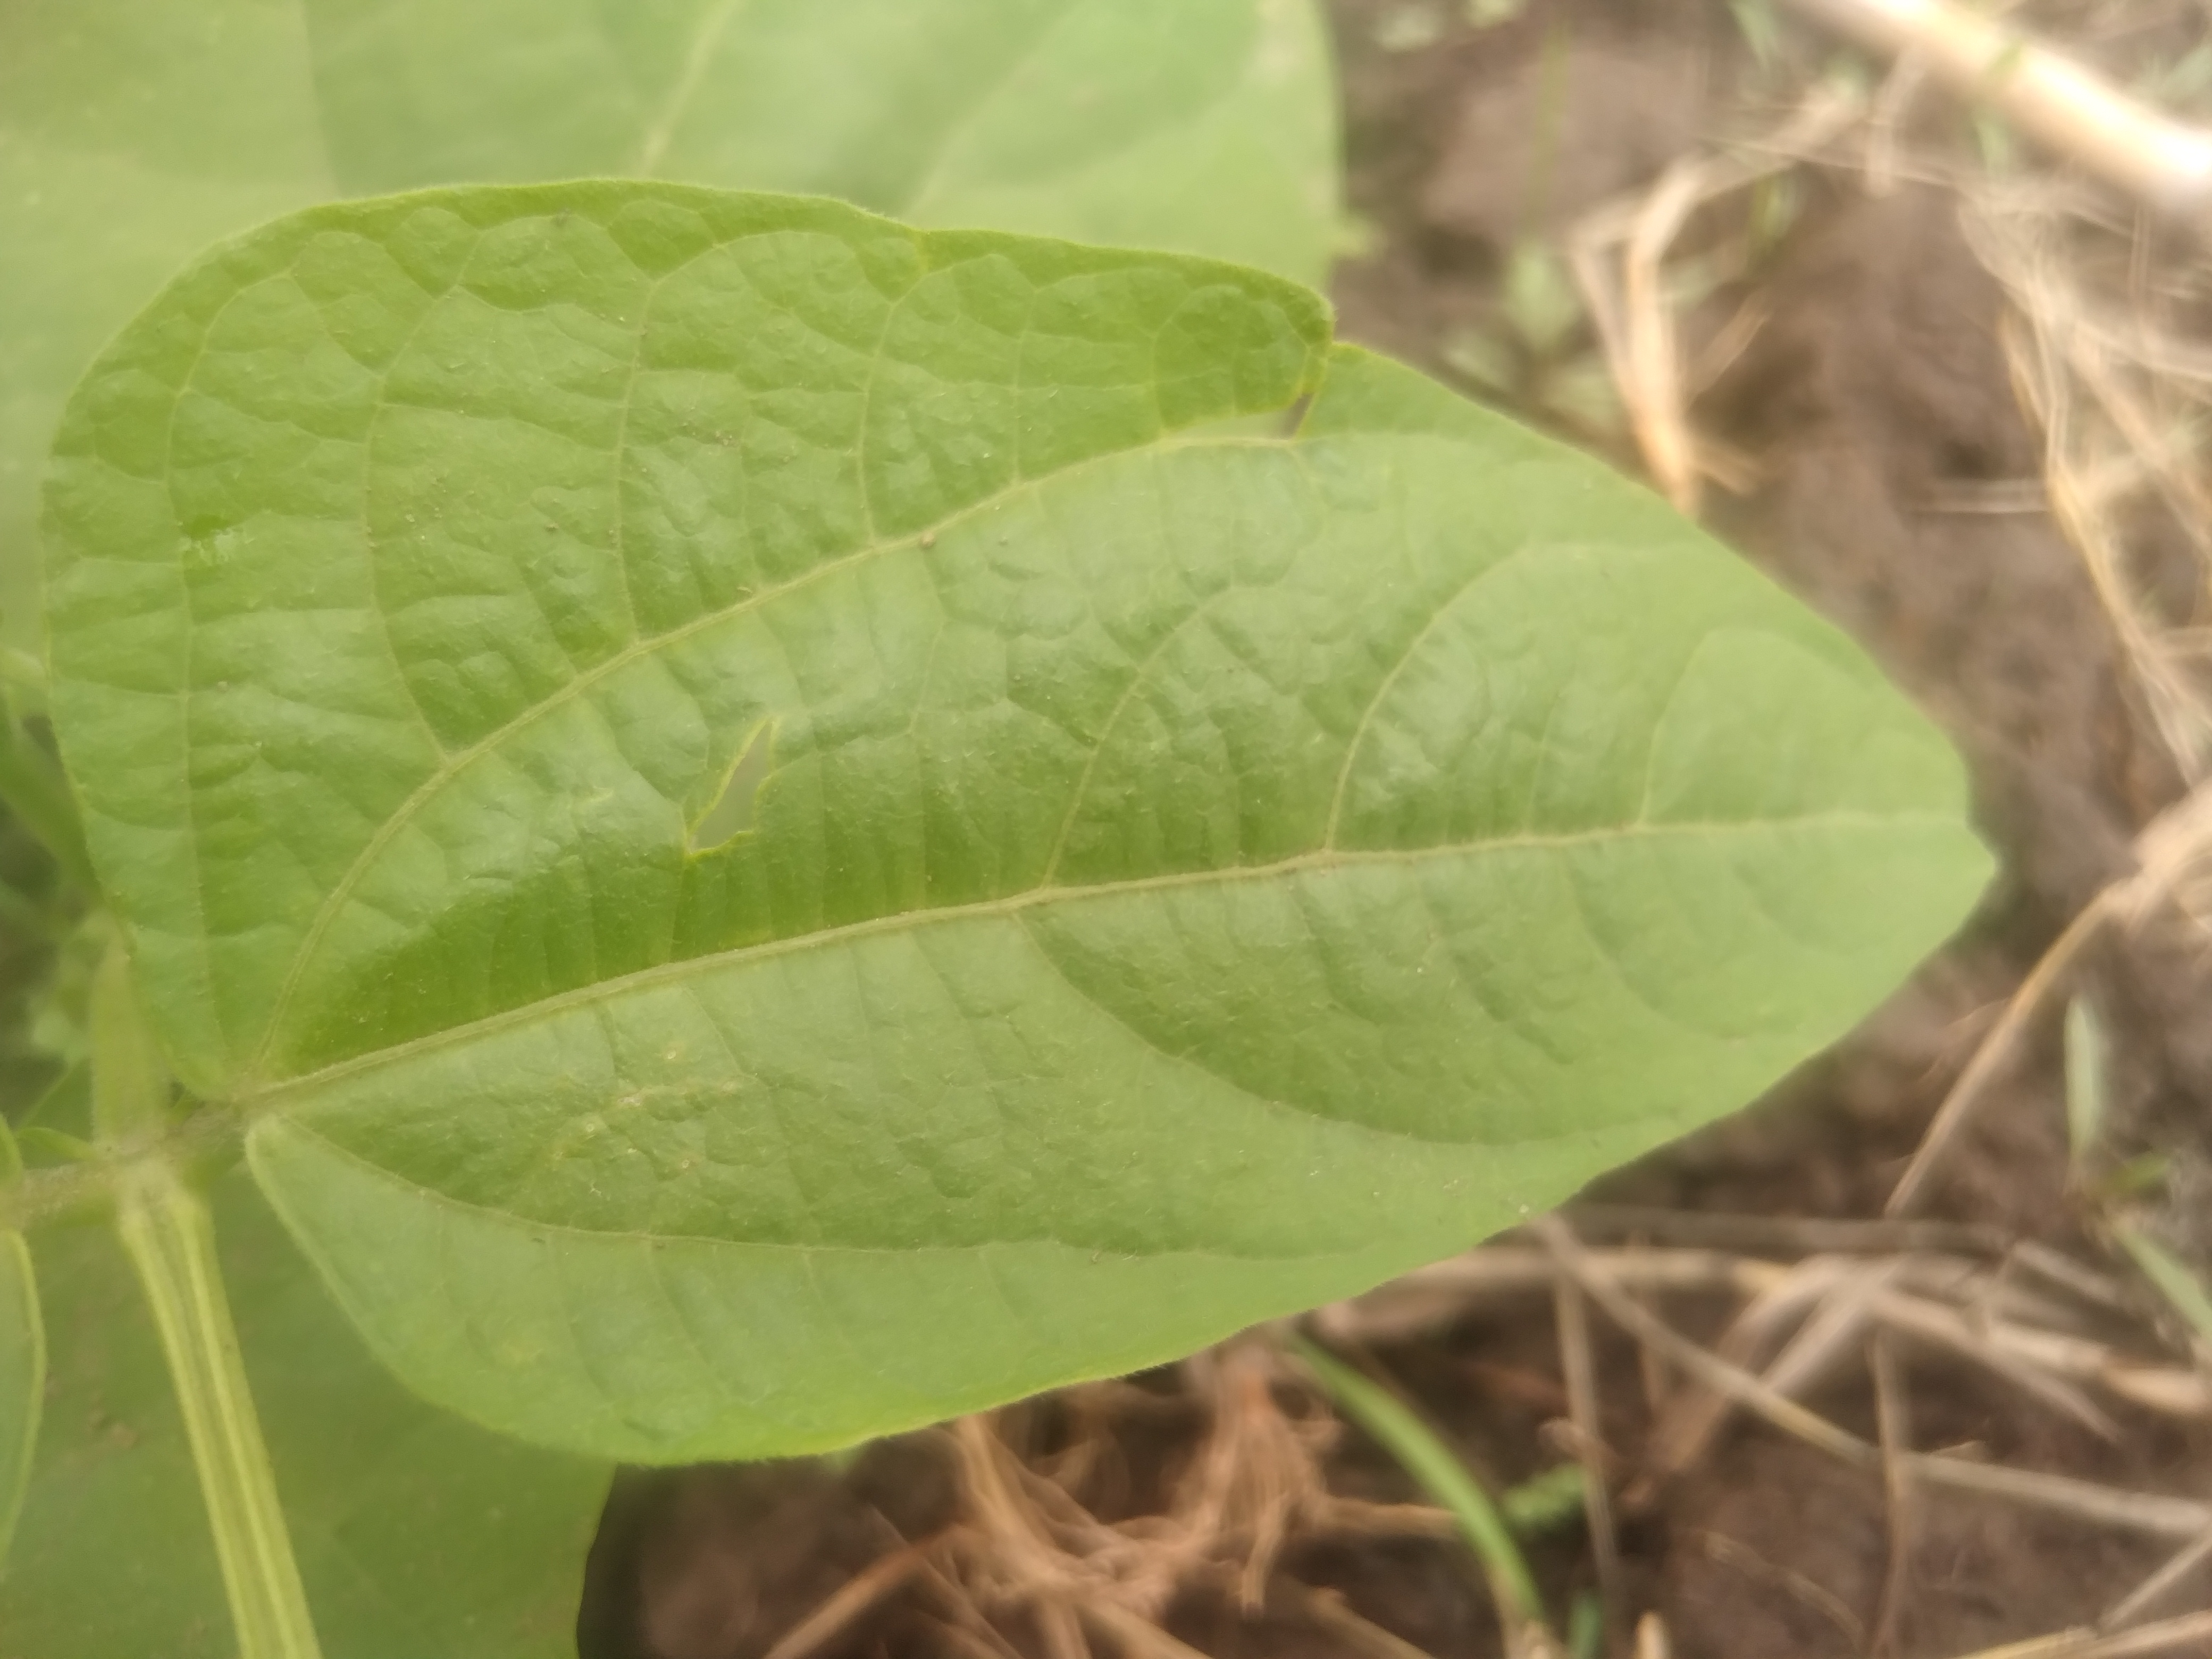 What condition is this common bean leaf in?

healthy
